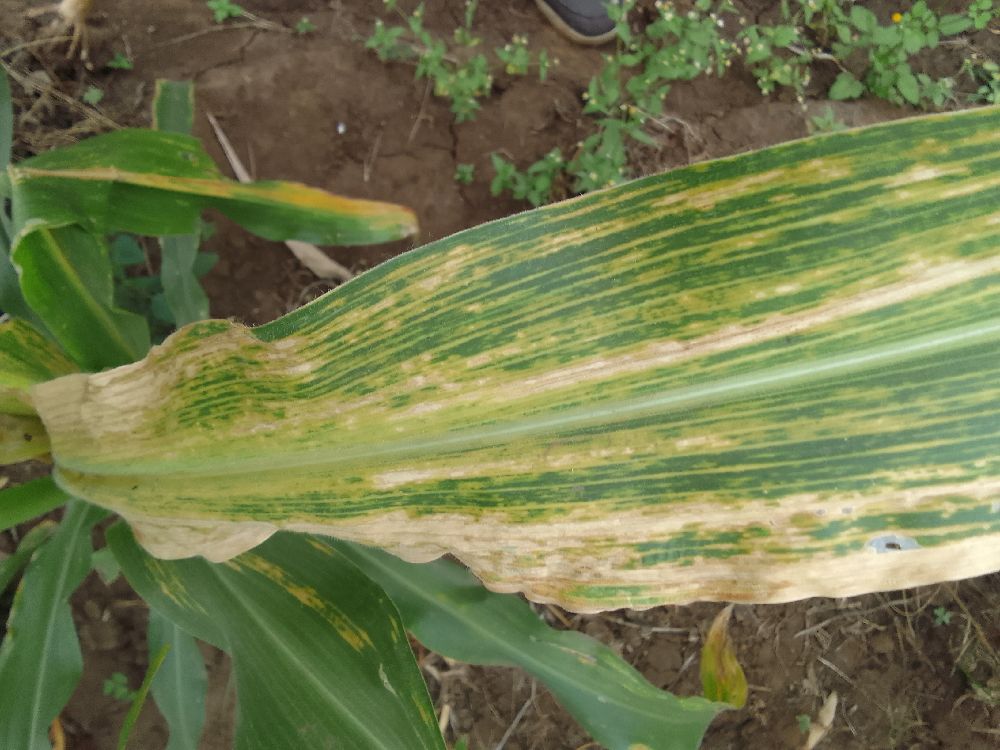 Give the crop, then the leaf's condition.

maize, maize lethal necrosis
